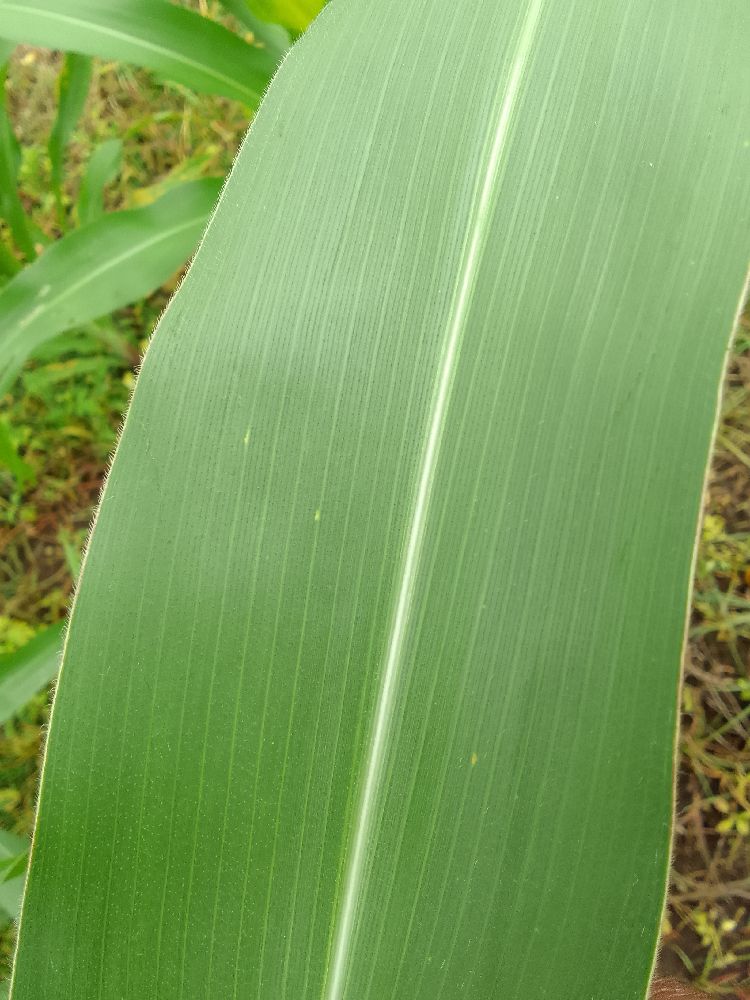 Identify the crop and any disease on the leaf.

maize, healthy
